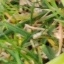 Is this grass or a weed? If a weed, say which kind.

grass
